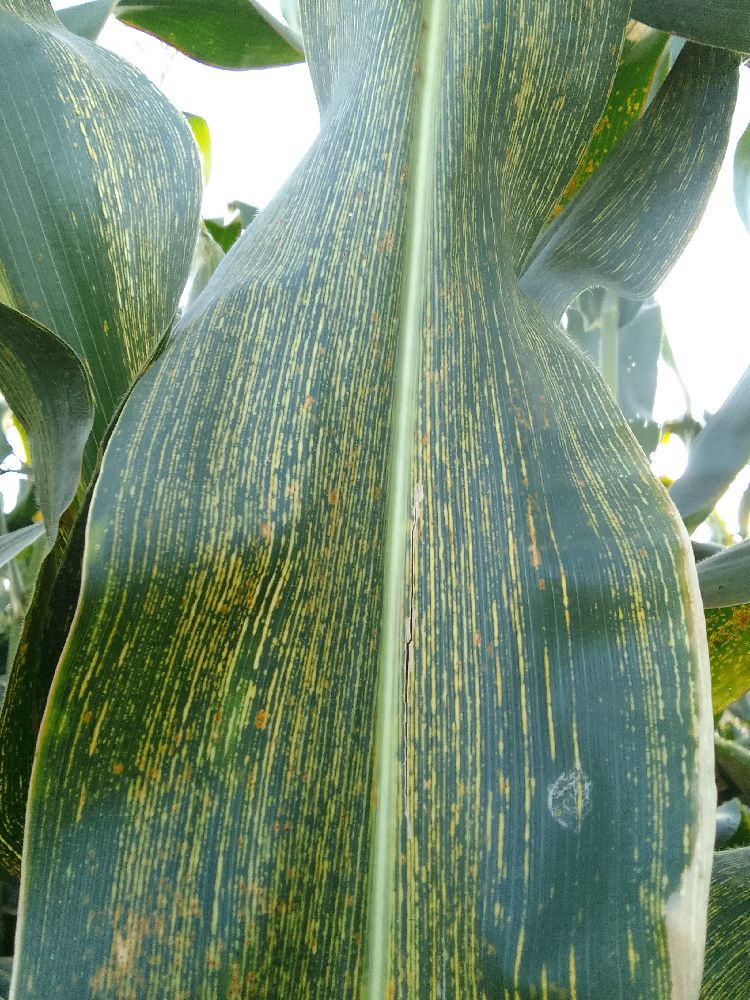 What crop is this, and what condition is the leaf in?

maize, maize streak virus
